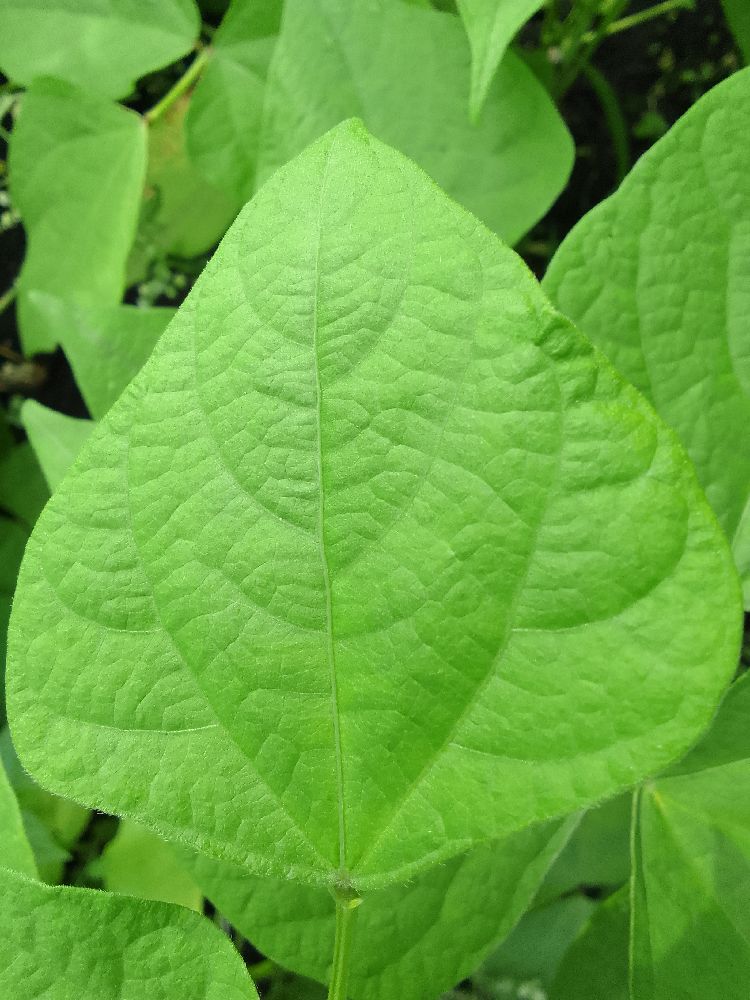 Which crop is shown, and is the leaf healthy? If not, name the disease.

common bean, healthy
